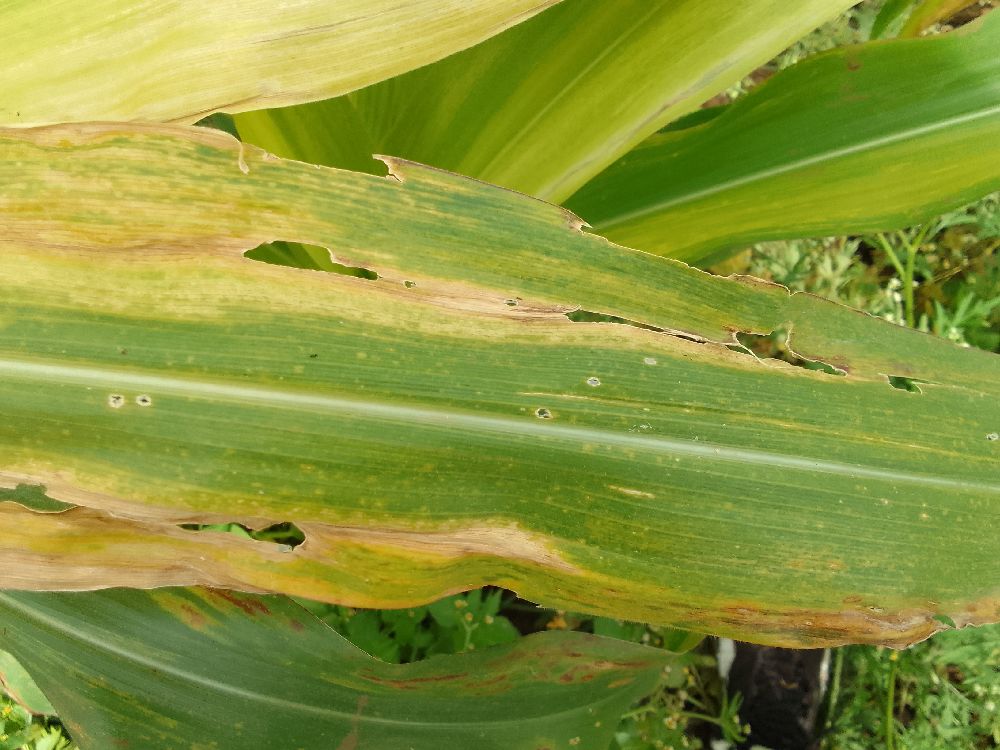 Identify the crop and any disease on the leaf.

maize, maize lethal necrosis
